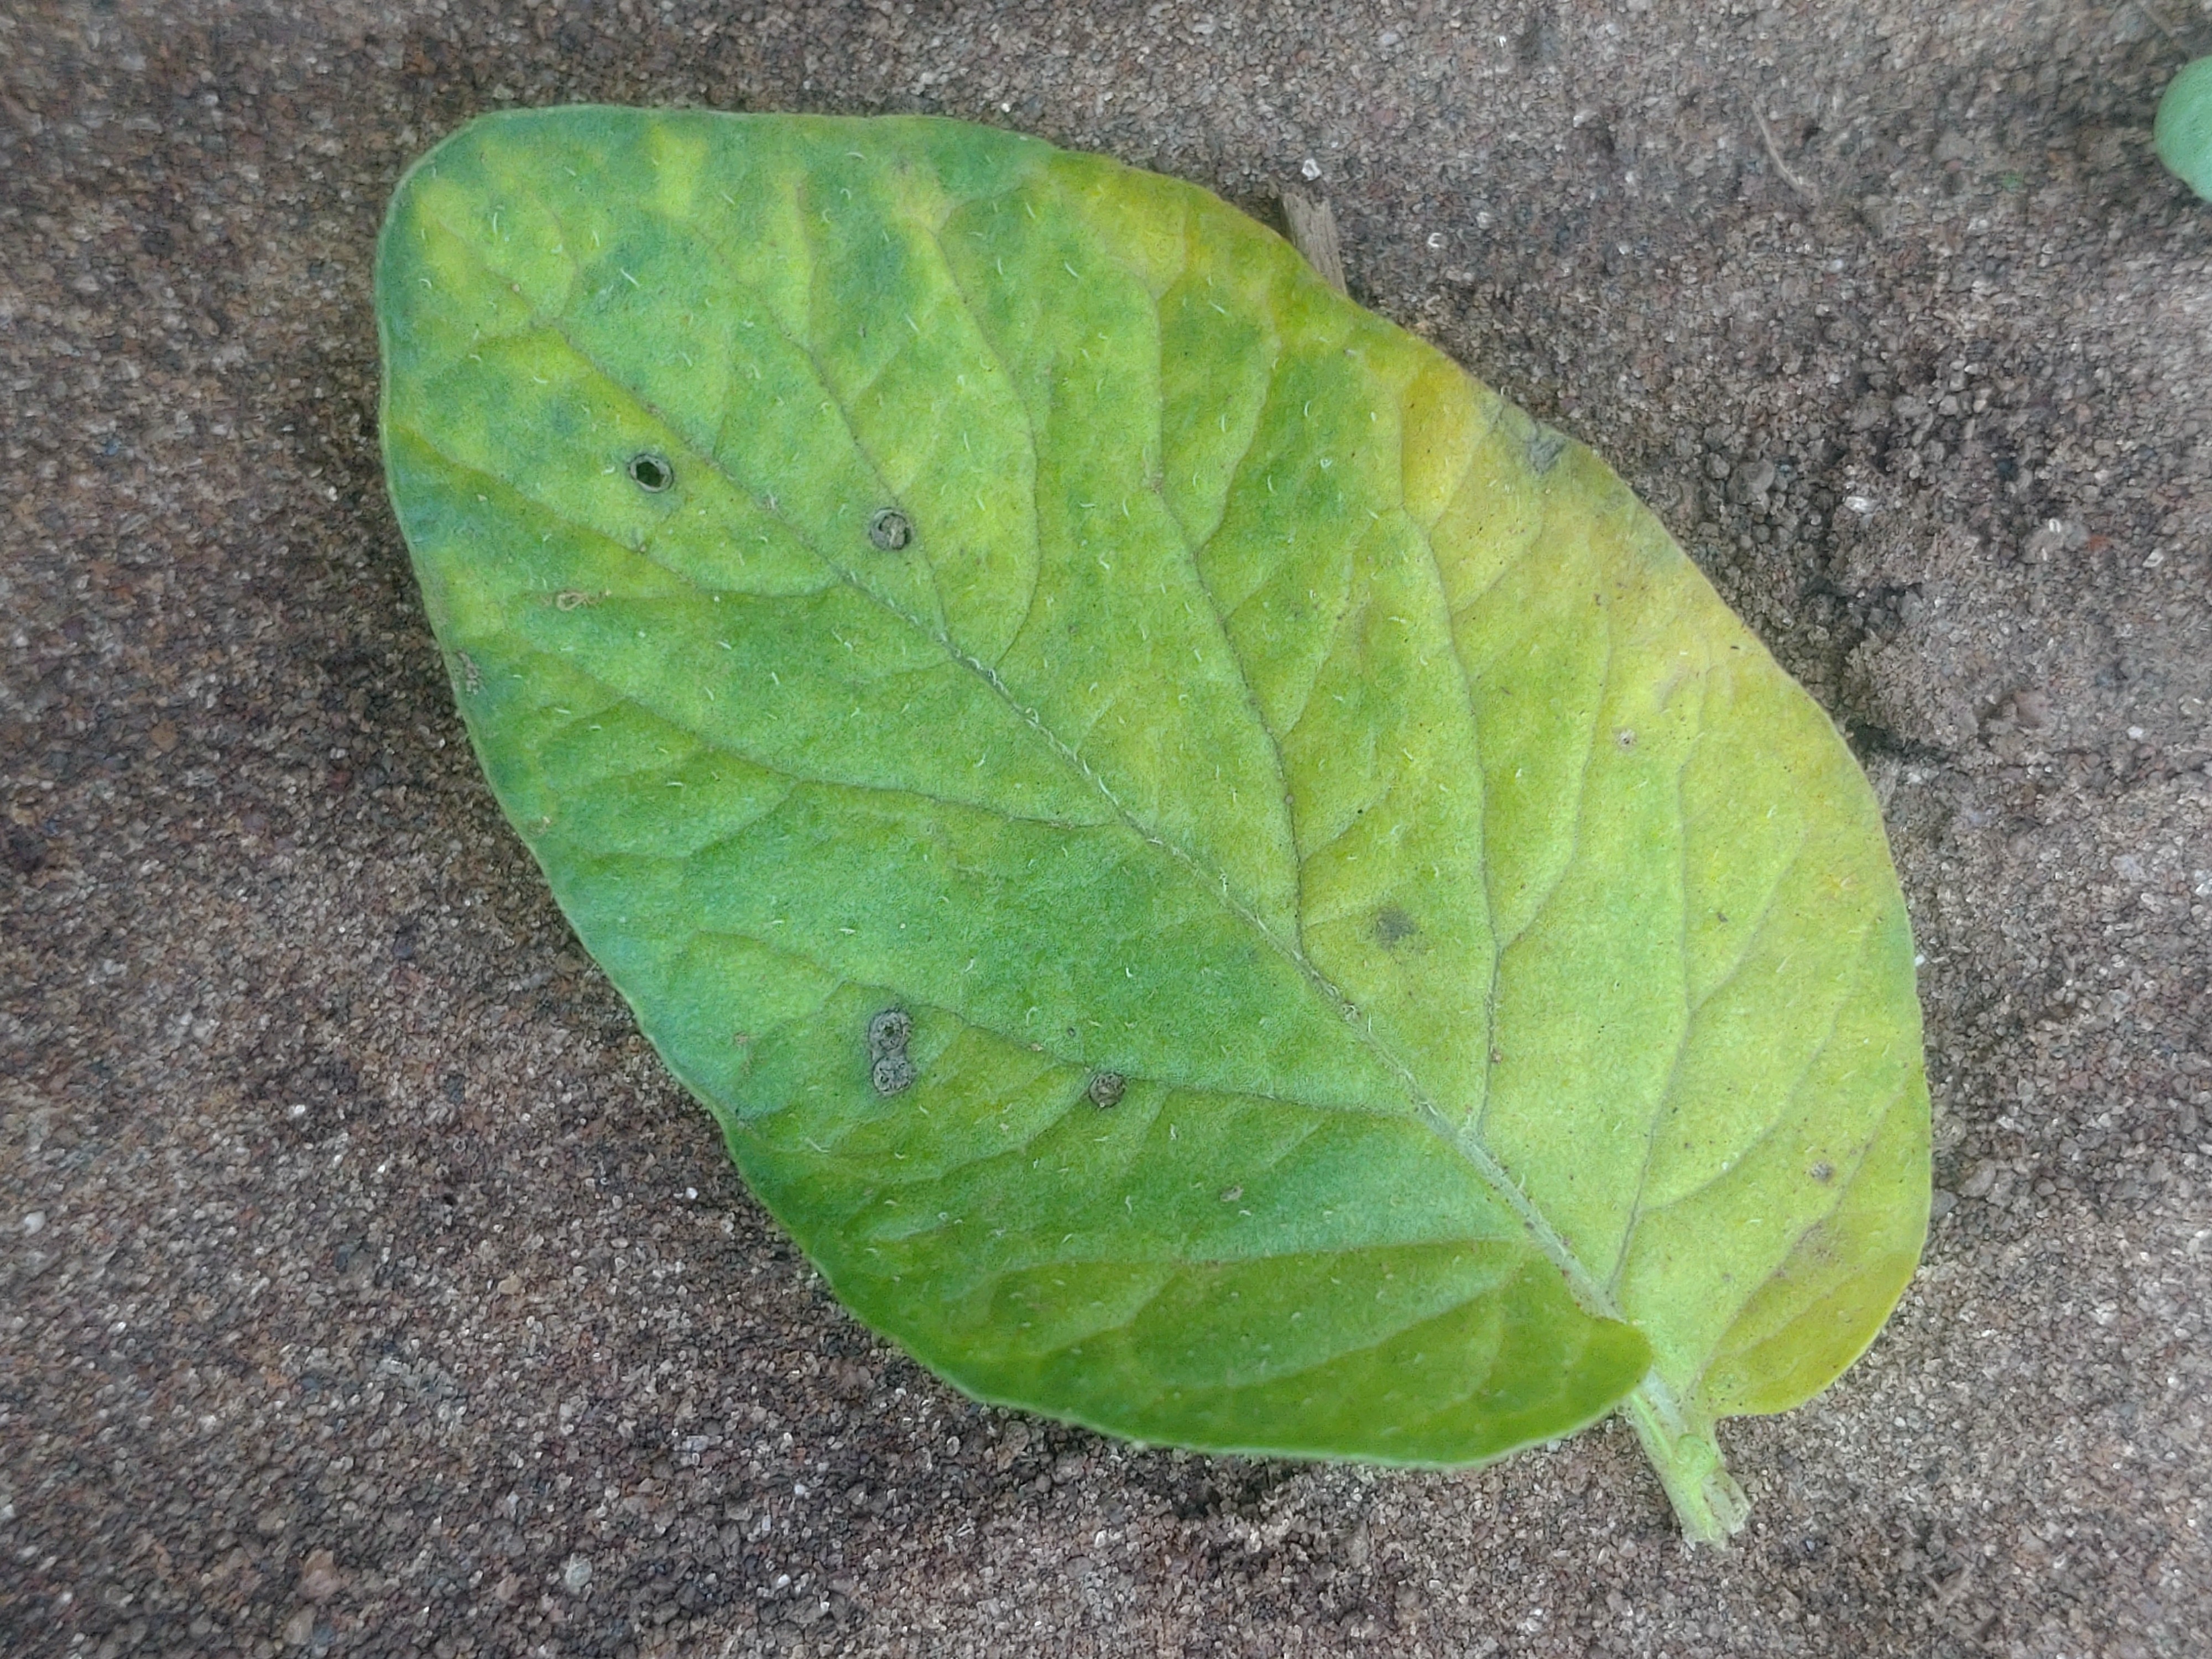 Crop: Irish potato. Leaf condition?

late blight
